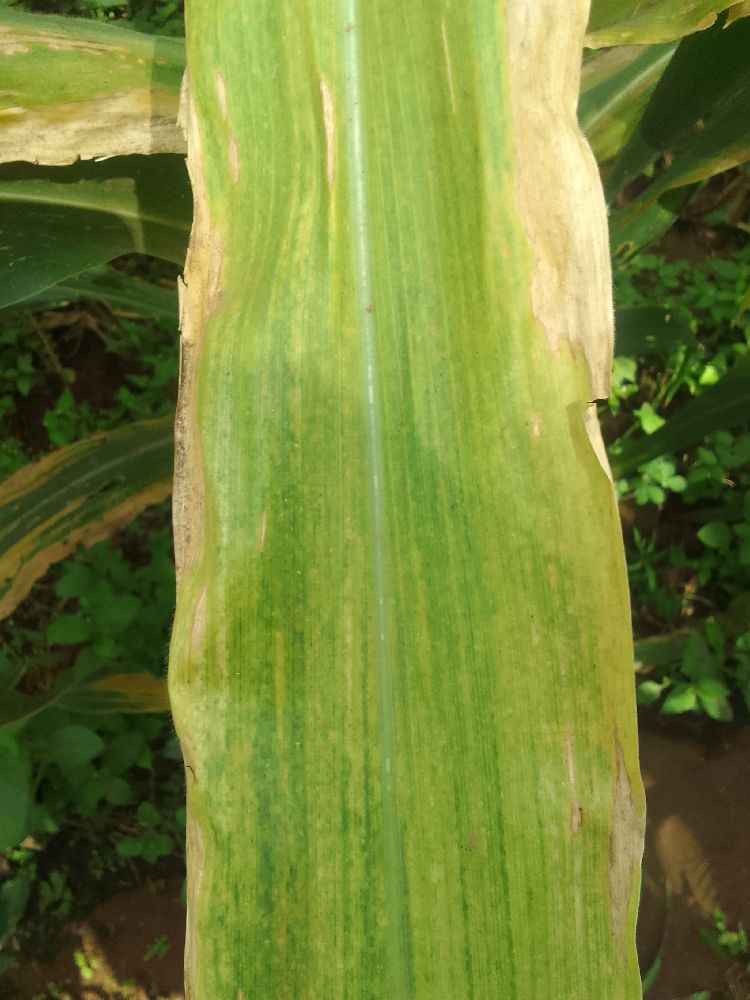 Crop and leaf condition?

maize, maize lethal necrosis
